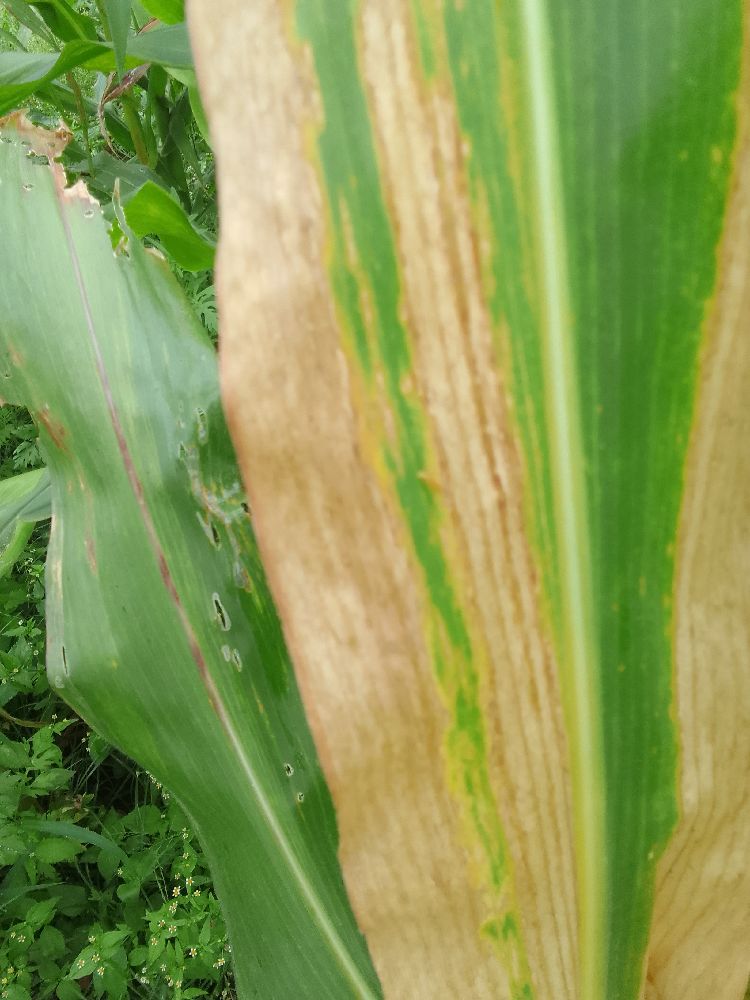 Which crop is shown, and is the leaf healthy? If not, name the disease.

maize, maize lethal necrosis
